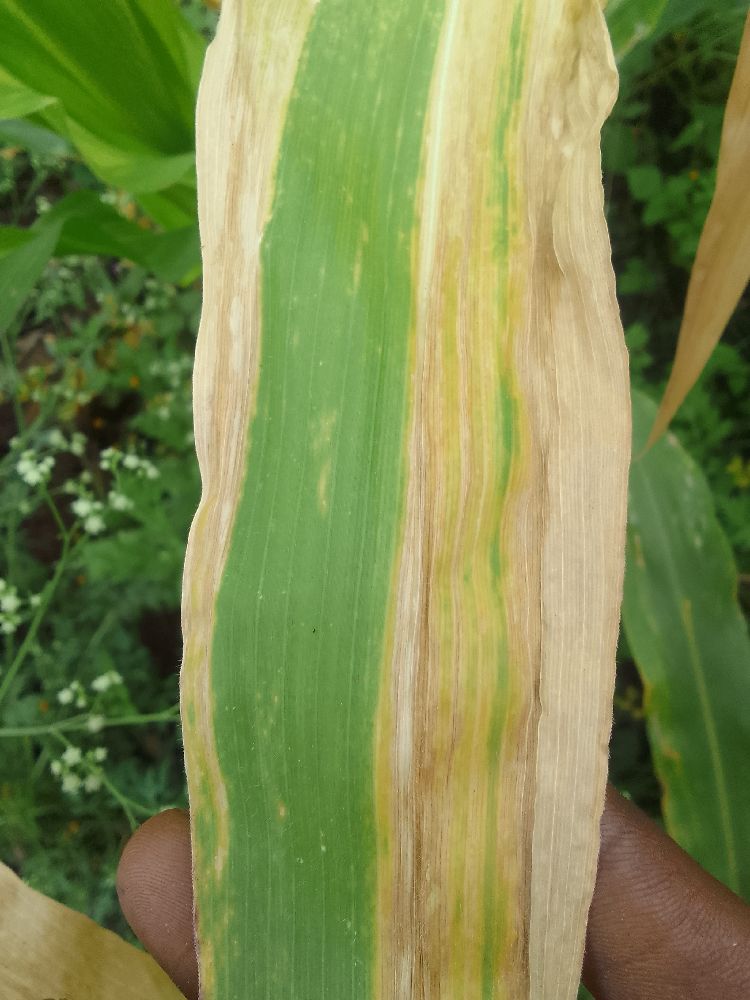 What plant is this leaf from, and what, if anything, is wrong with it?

maize, maize lethal necrosis
